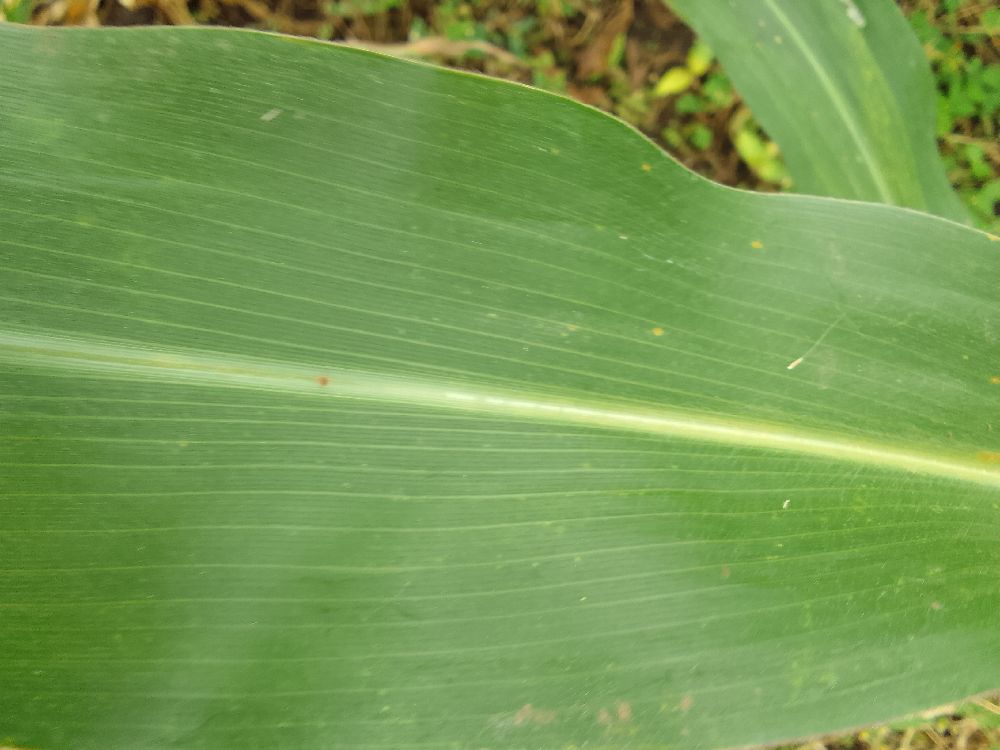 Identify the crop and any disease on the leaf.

maize, healthy
